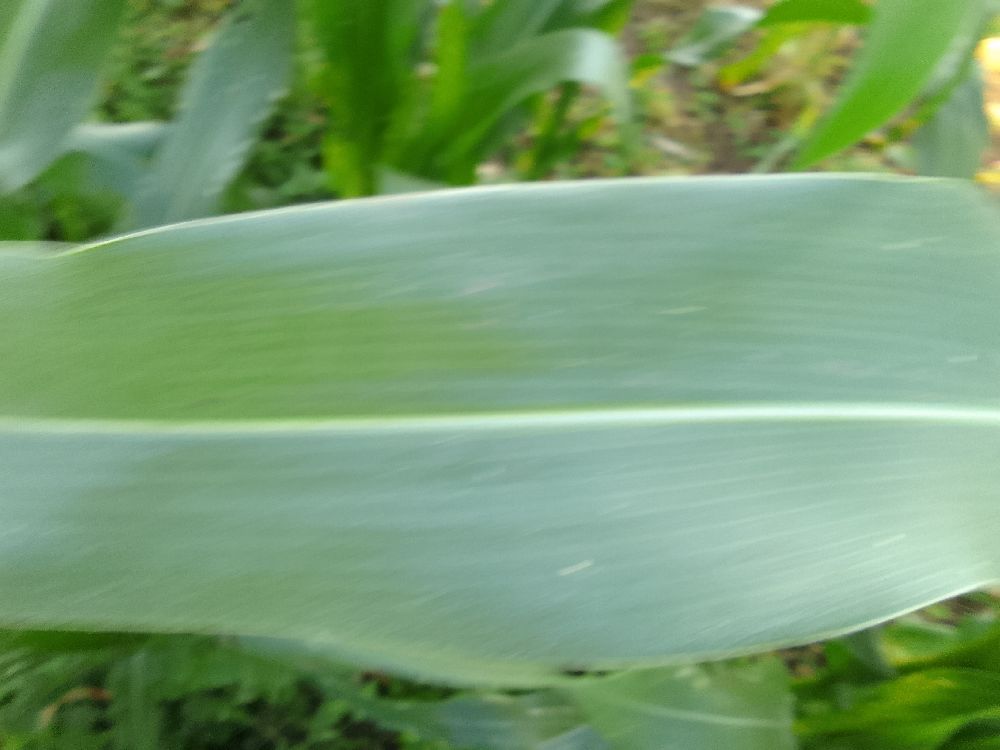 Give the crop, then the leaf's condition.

maize, healthy
